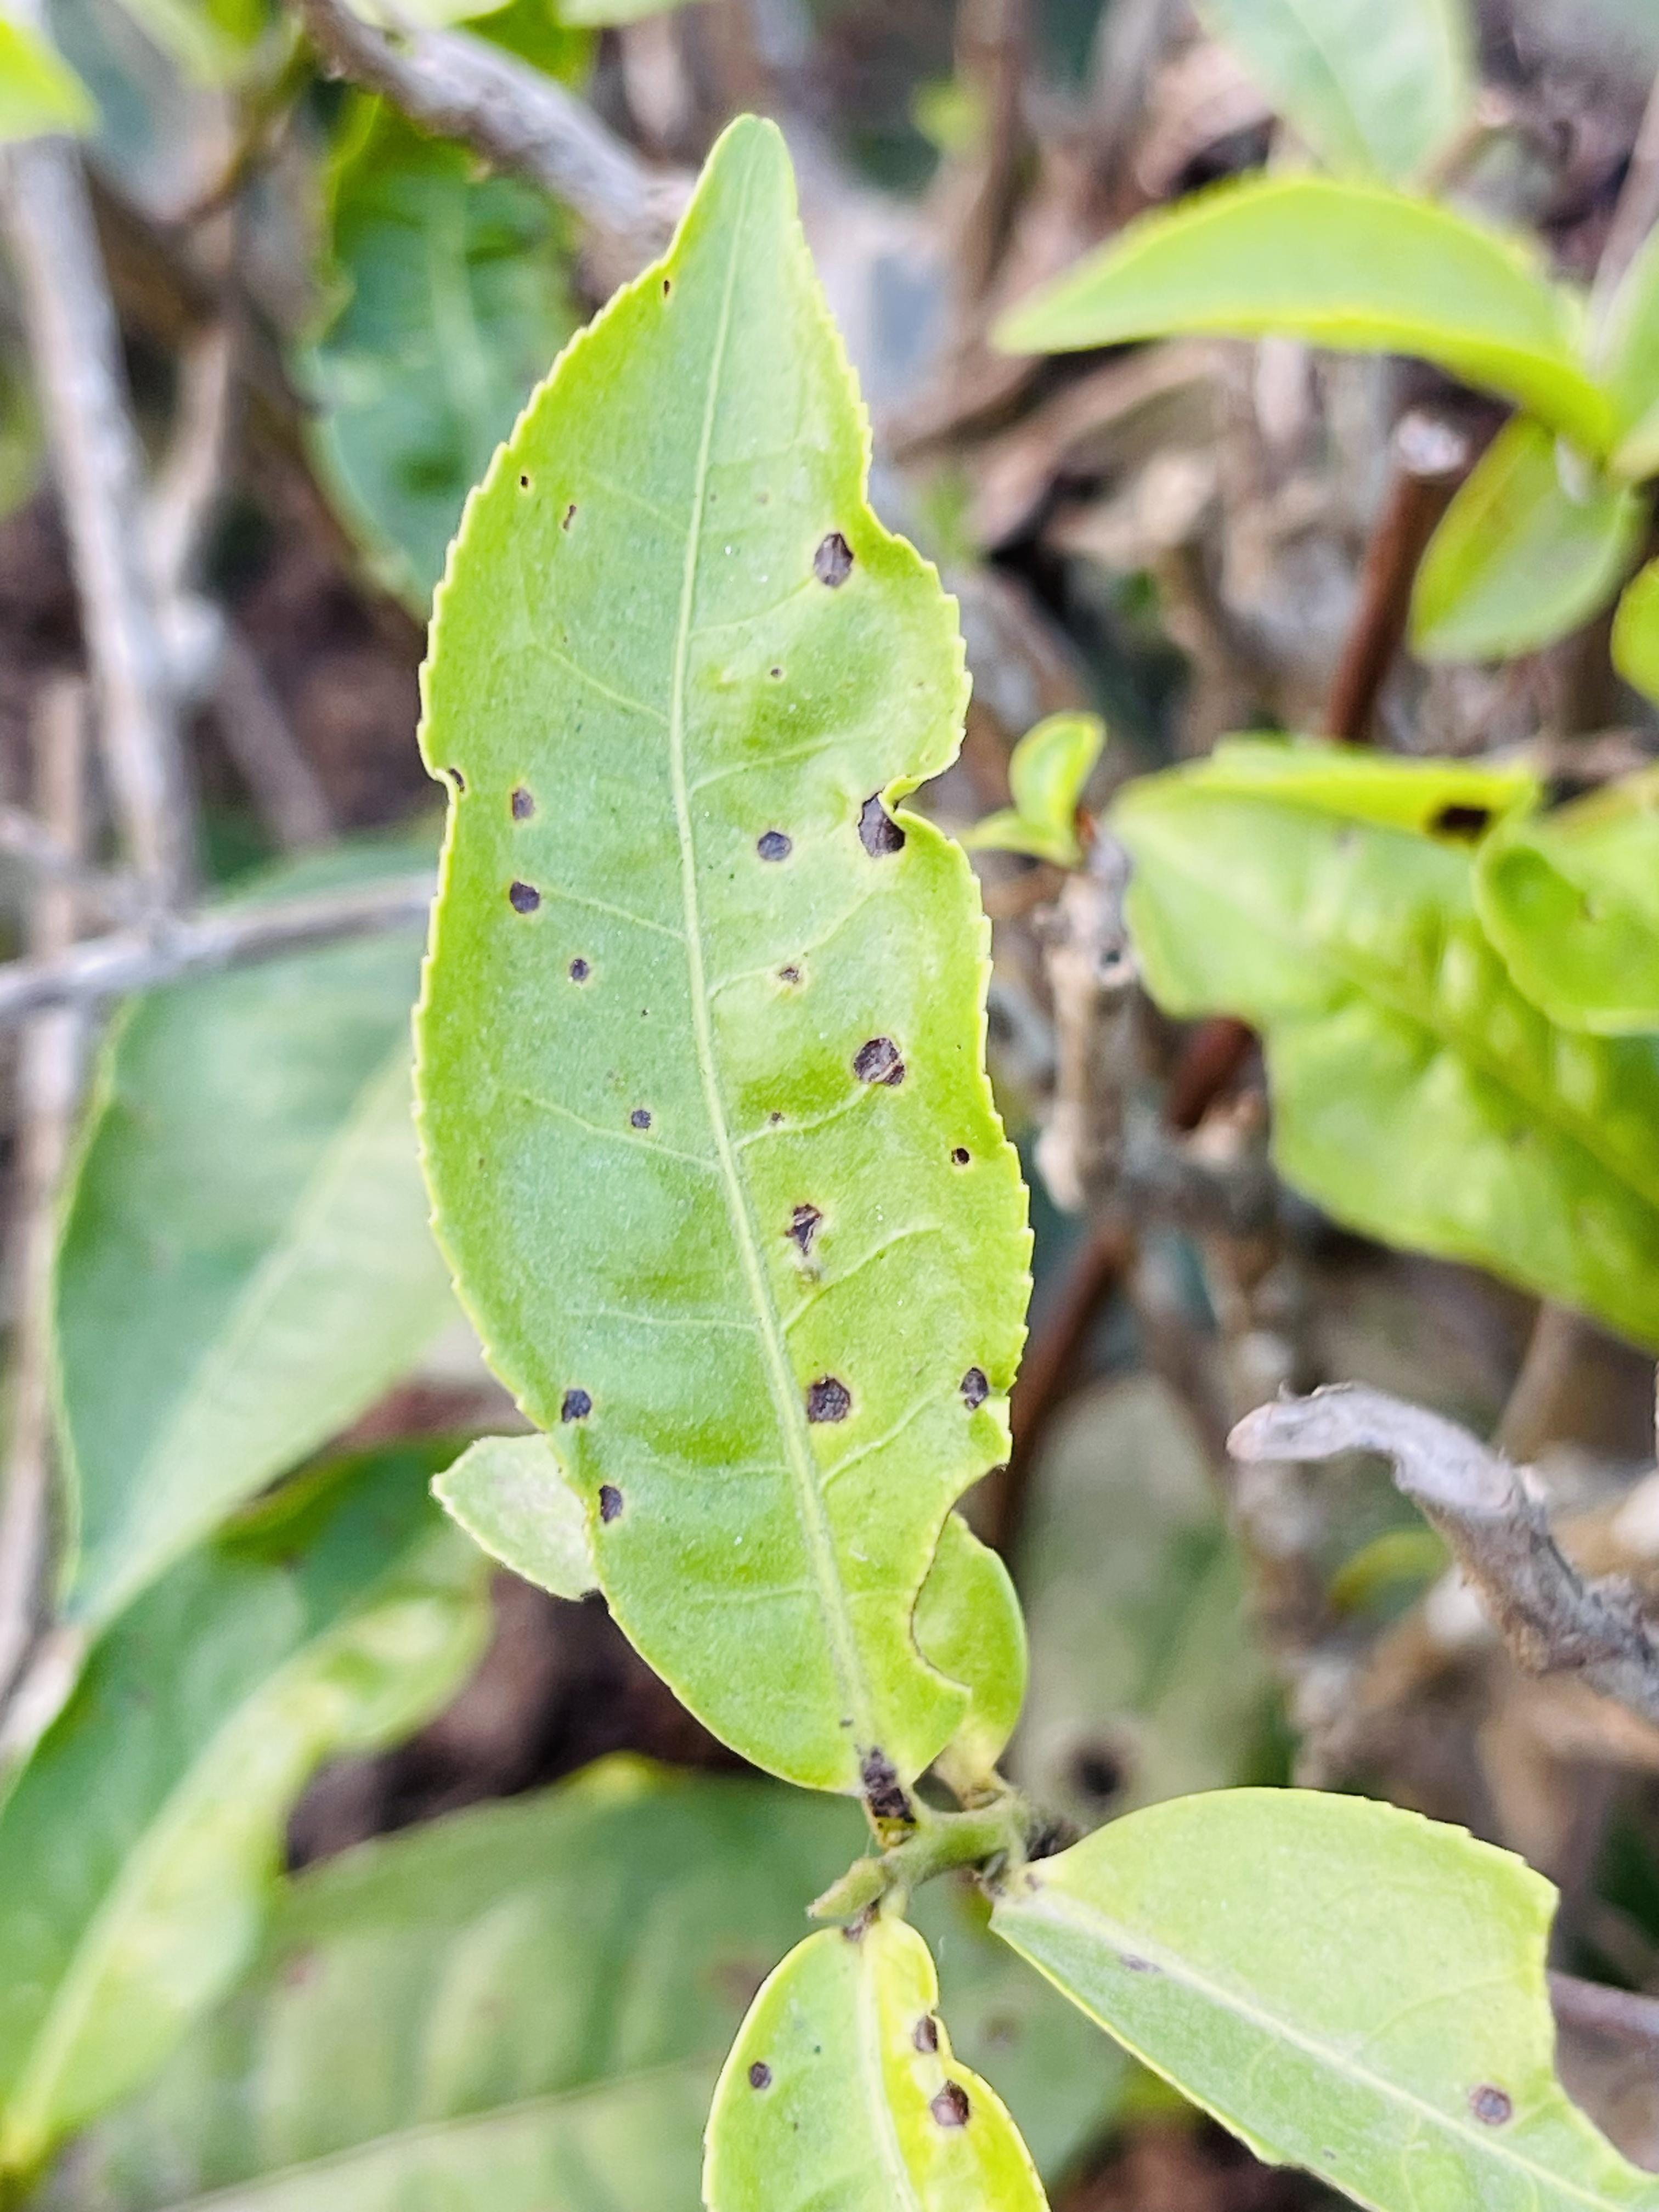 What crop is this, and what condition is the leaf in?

tea, helopeltis
